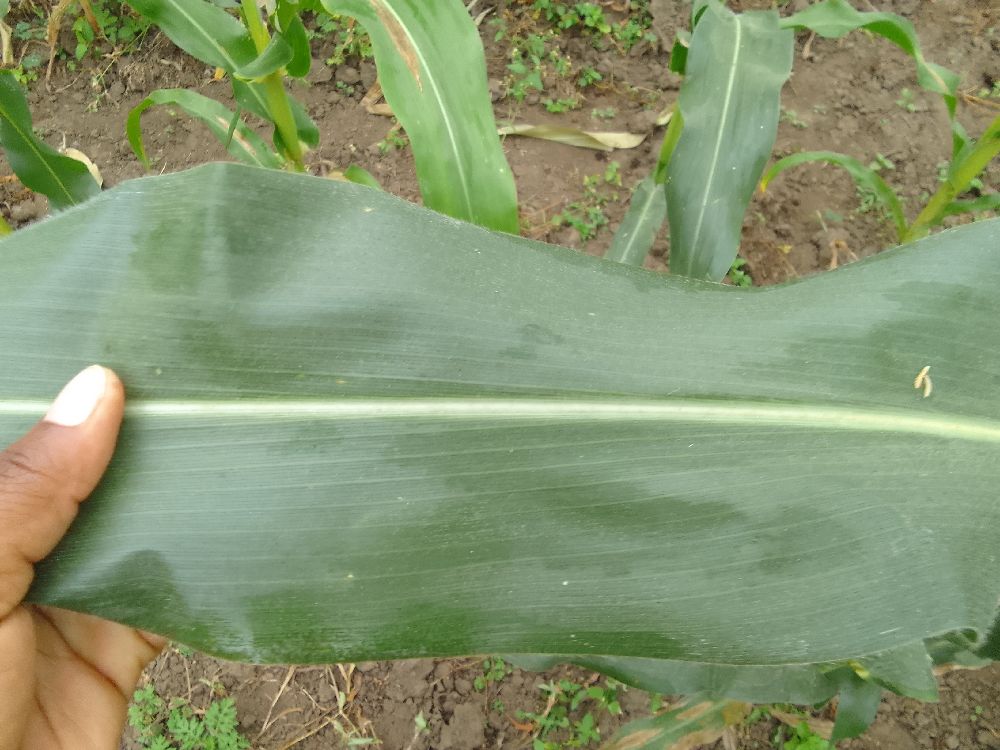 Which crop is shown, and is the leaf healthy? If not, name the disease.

maize, healthy
